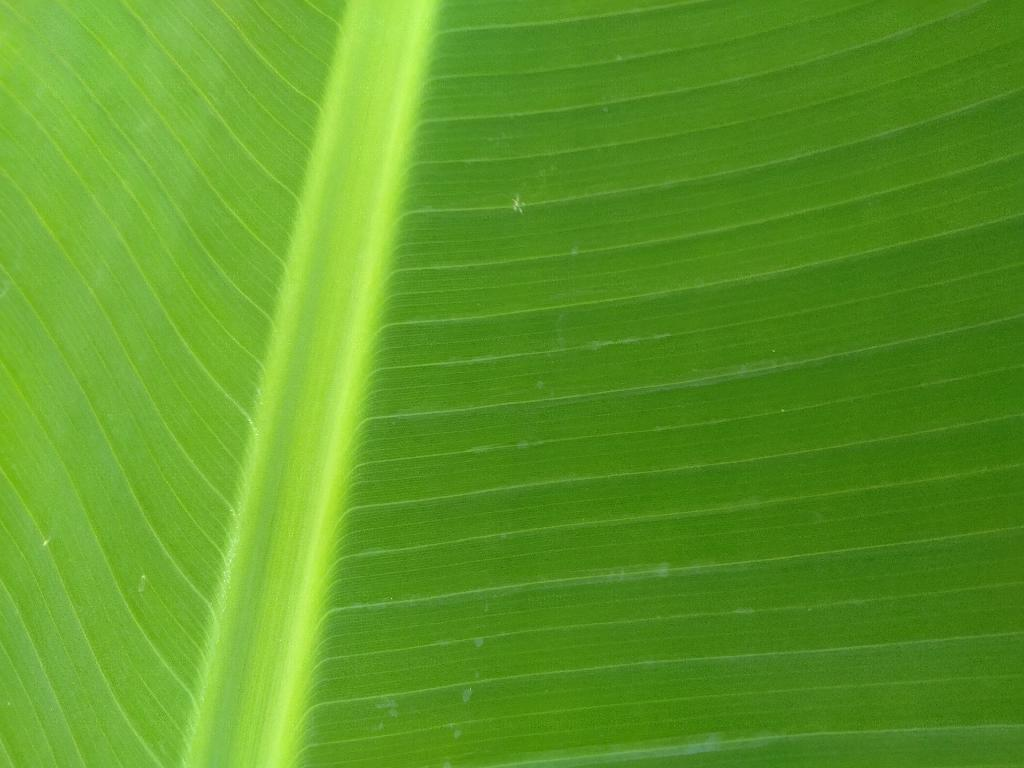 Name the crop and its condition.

banana, healthy
